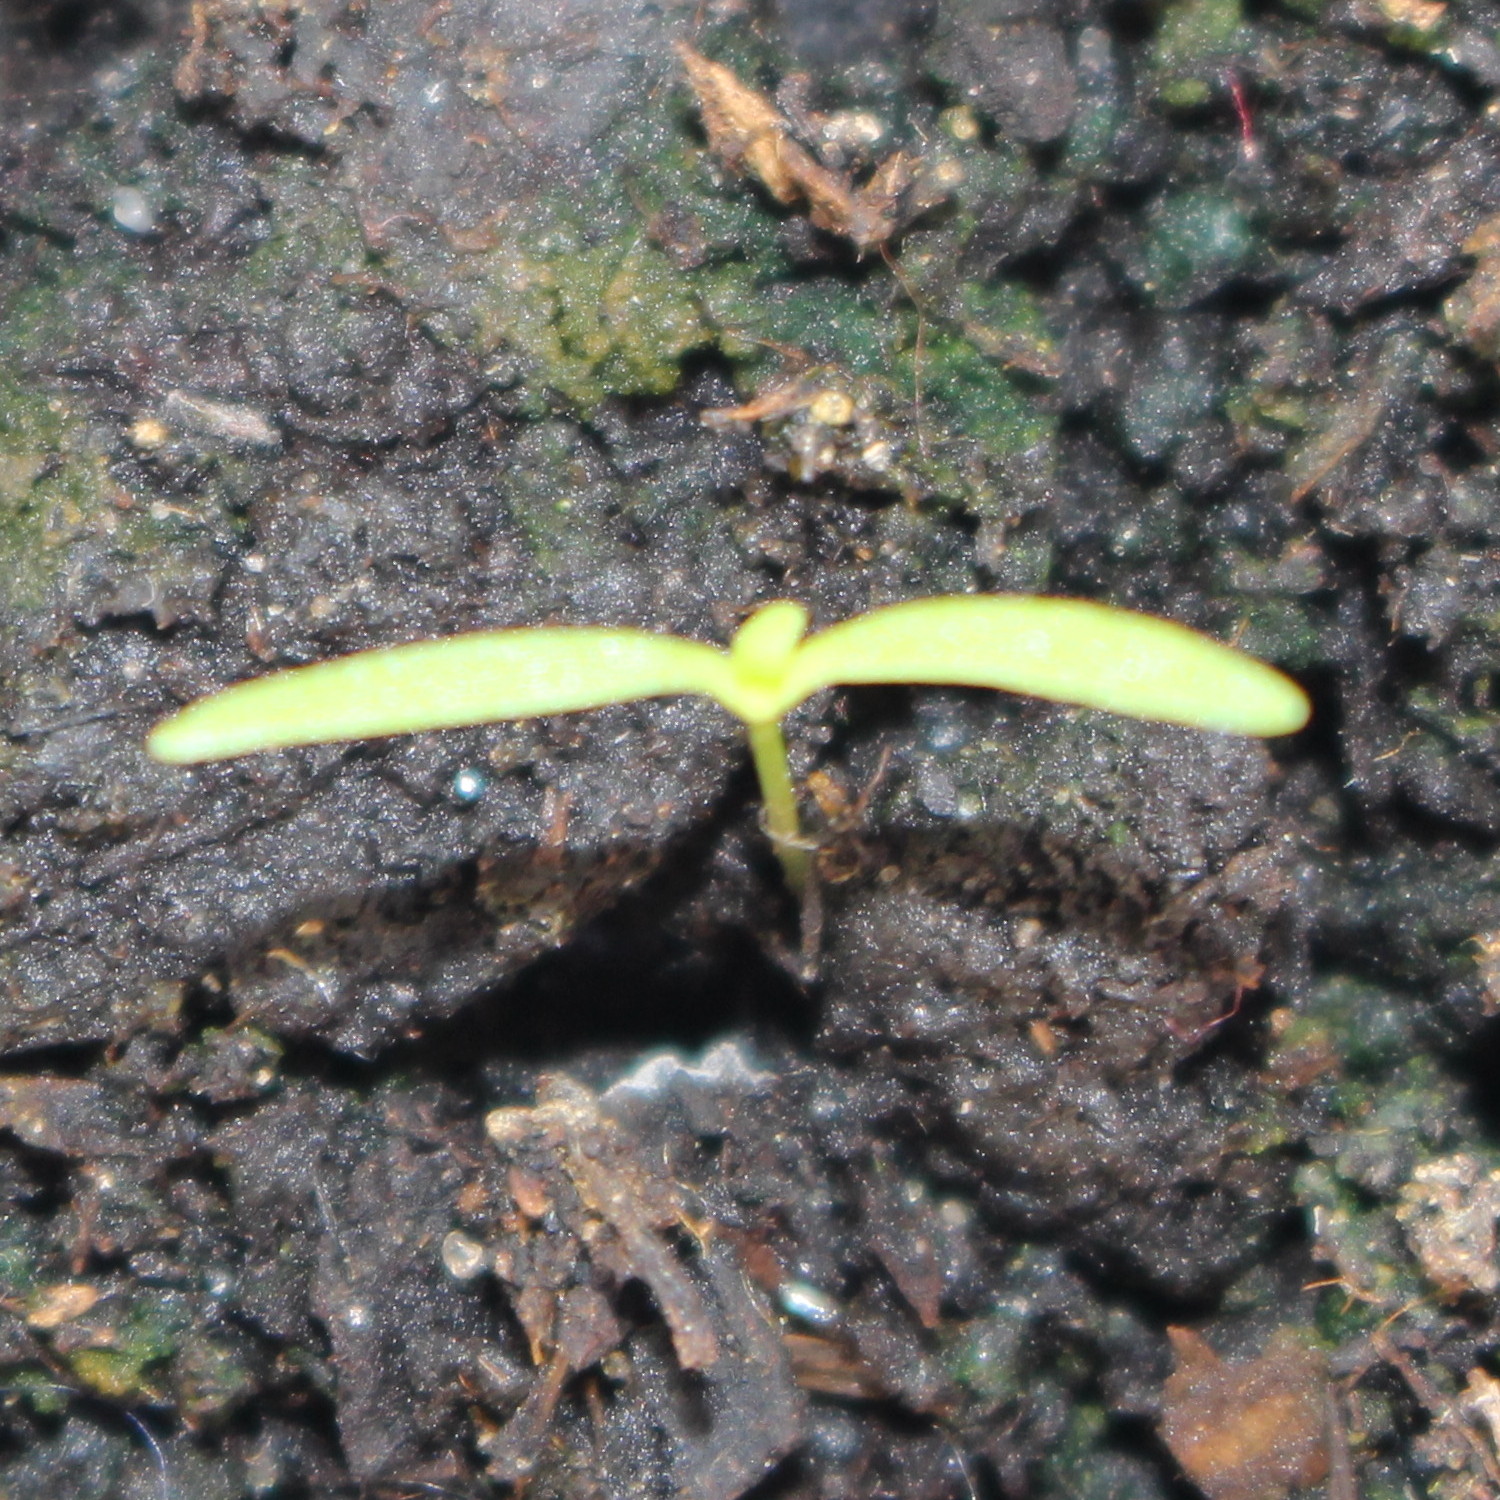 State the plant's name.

Papaver rhoeas
